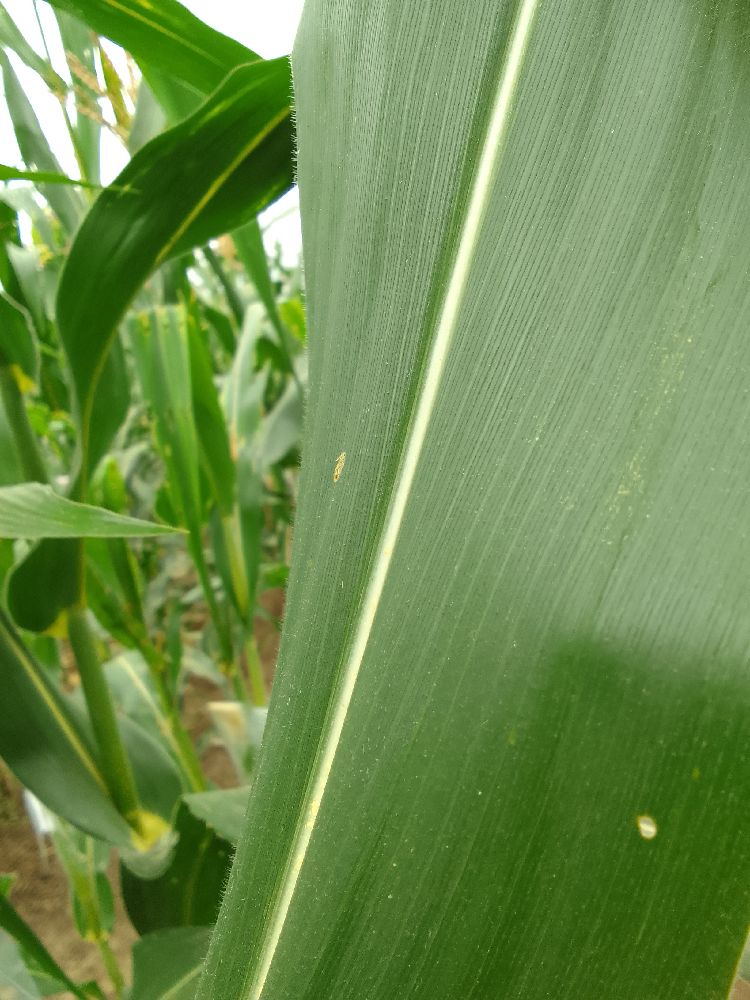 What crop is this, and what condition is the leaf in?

maize, healthy
